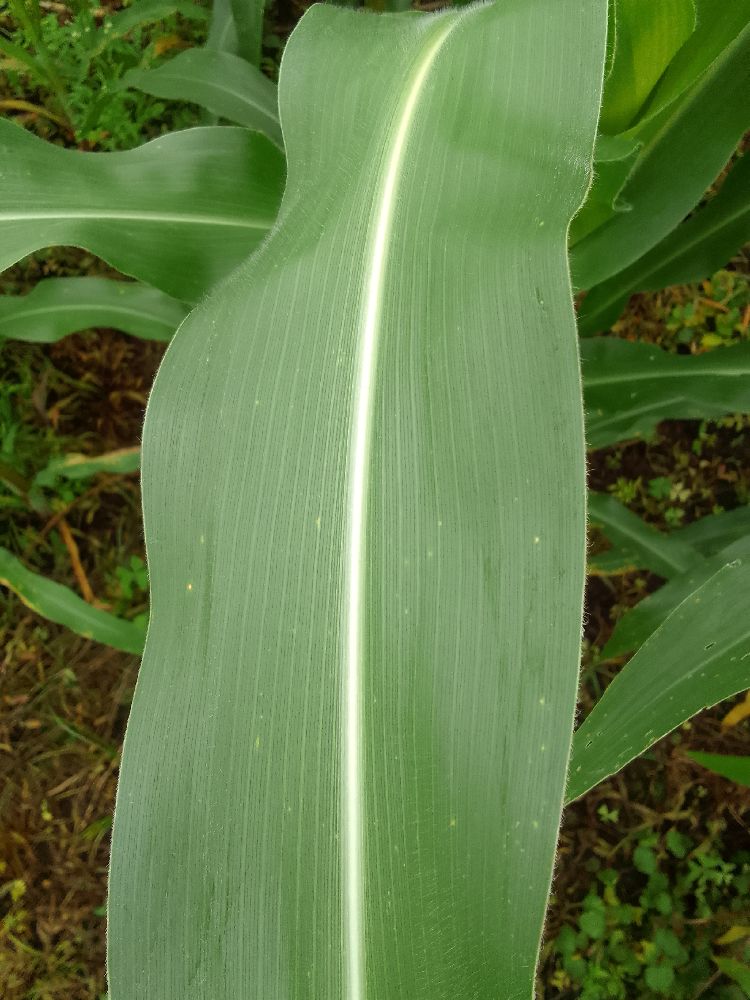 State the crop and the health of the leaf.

maize, healthy
